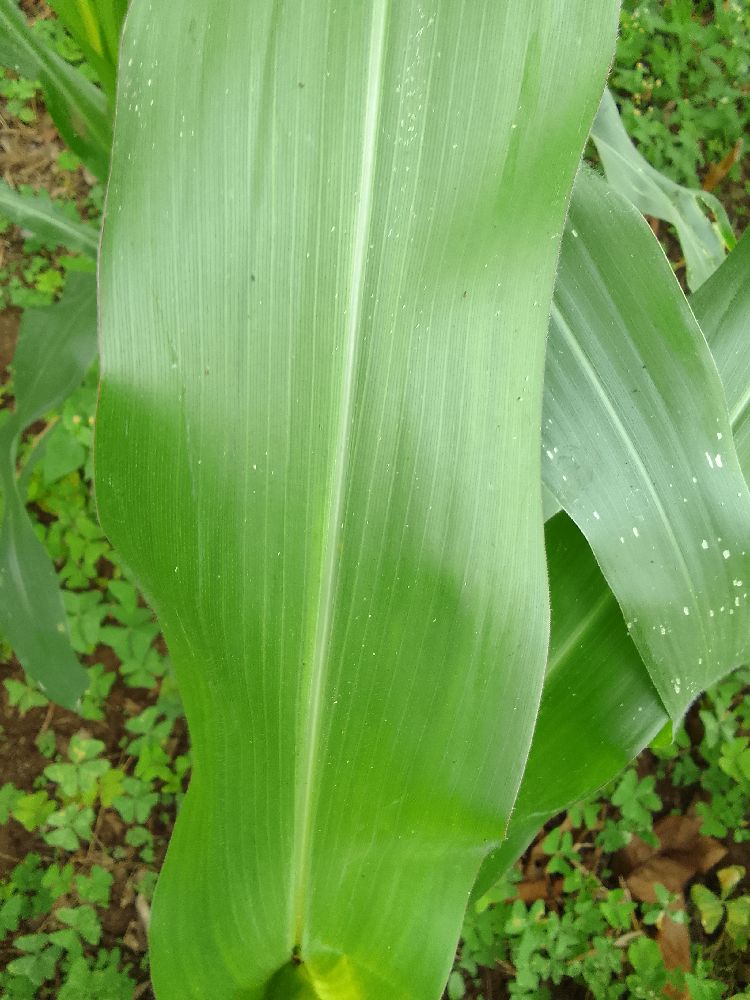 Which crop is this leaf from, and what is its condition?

maize, healthy
